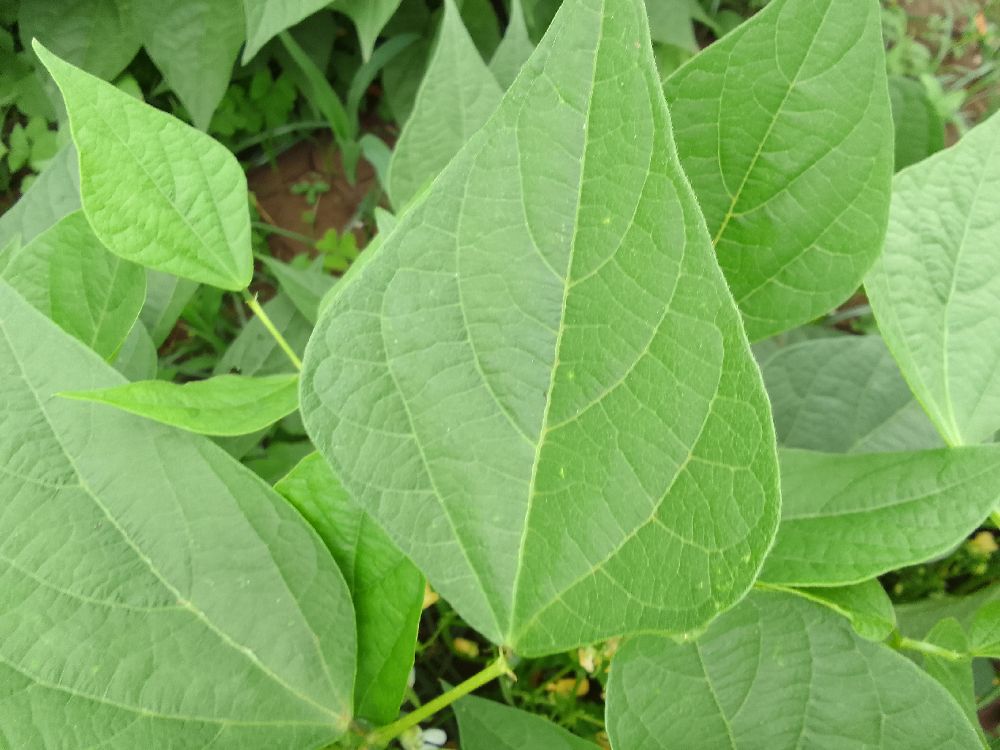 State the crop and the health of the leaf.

common bean, healthy
